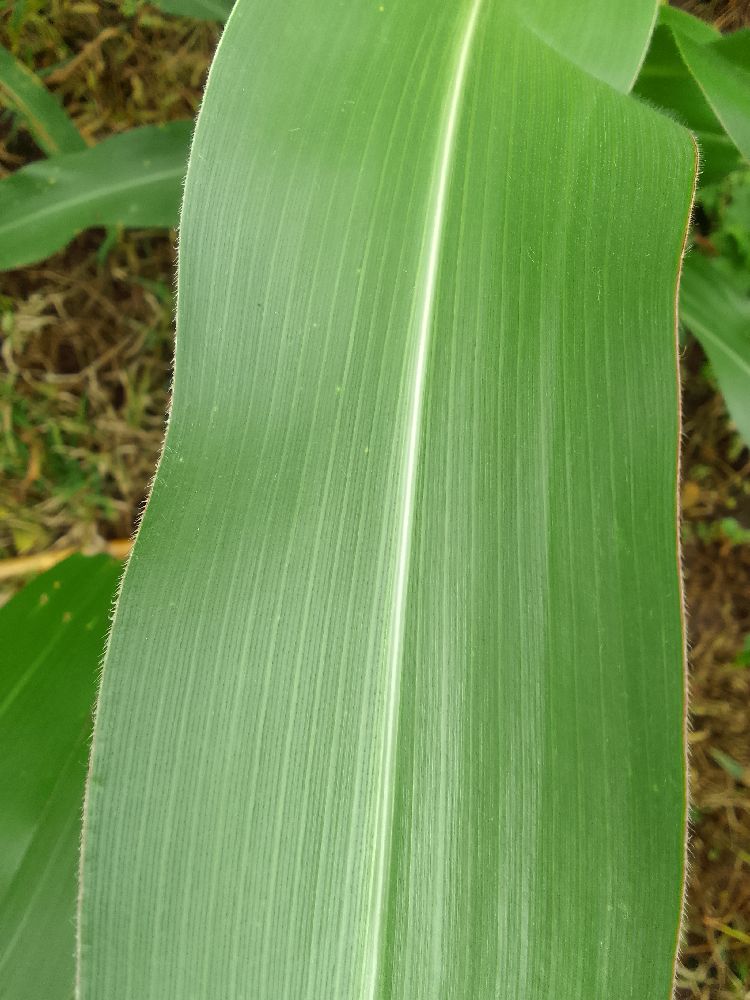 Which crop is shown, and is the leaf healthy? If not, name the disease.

maize, healthy
